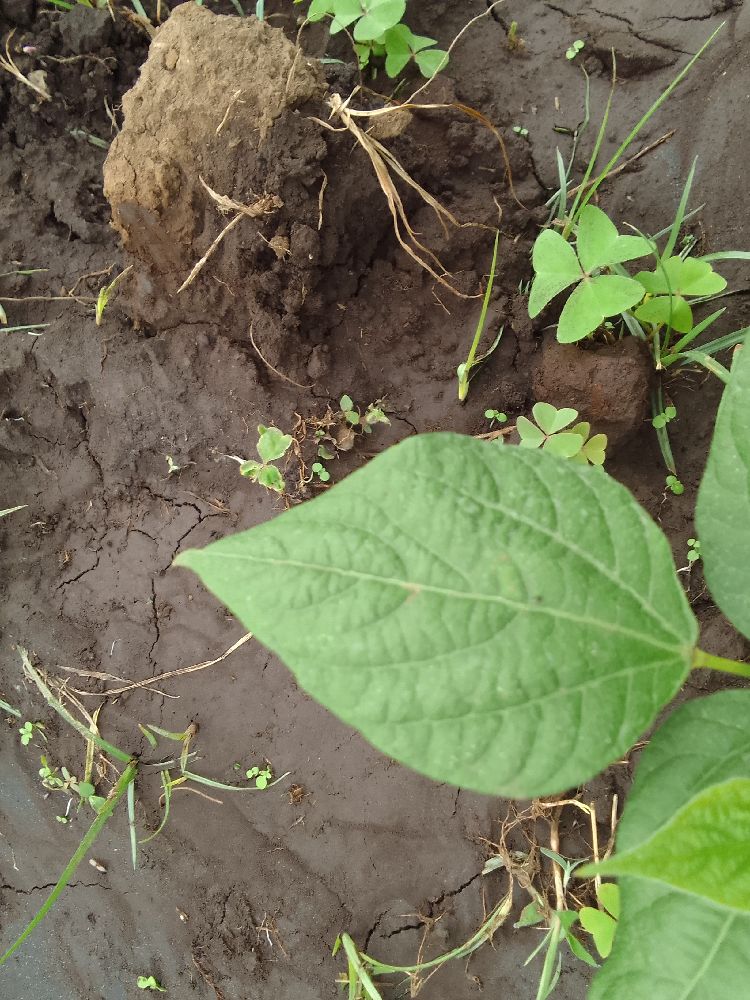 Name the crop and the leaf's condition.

common bean, healthy
